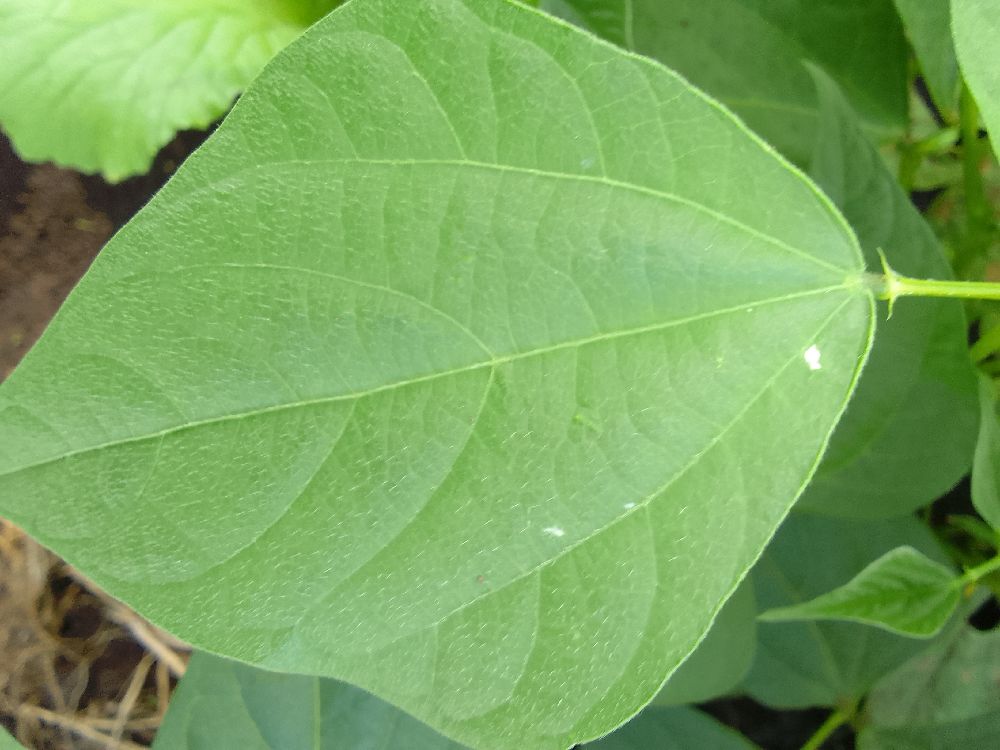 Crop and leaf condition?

common bean, healthy
